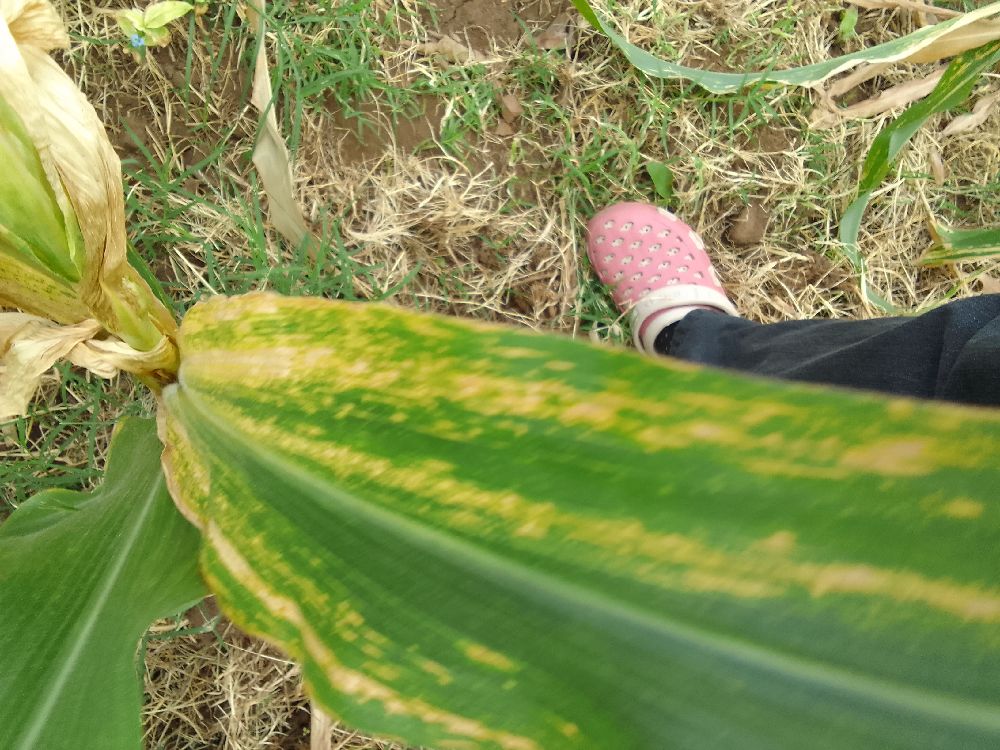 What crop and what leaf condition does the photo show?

maize, maize lethal necrosis
